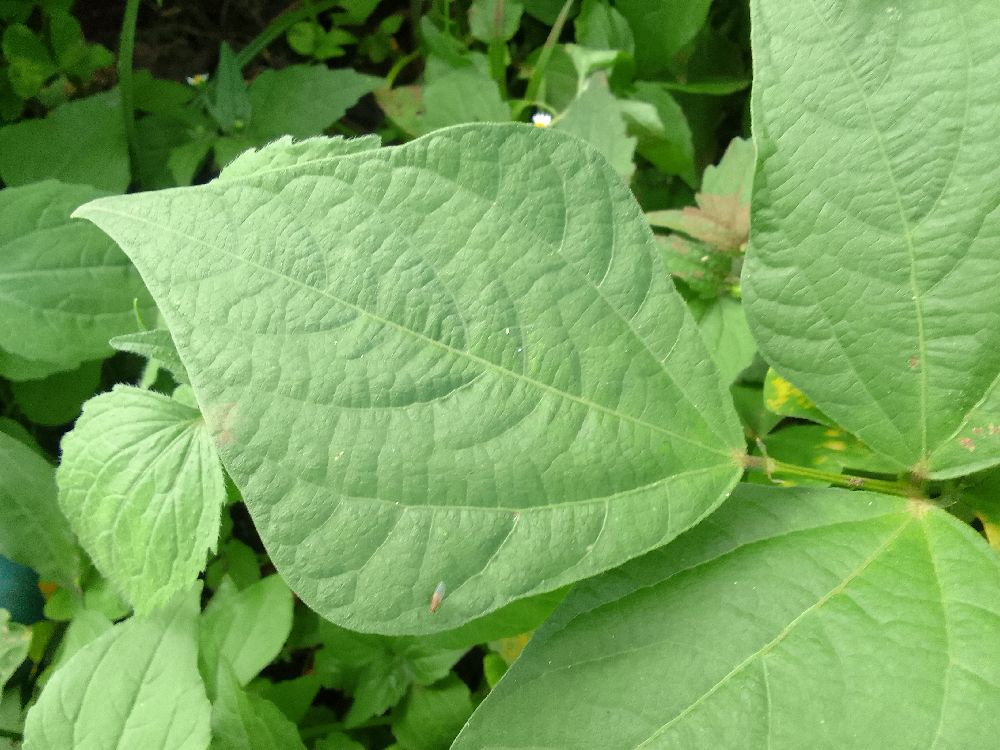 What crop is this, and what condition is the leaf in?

common bean, healthy
